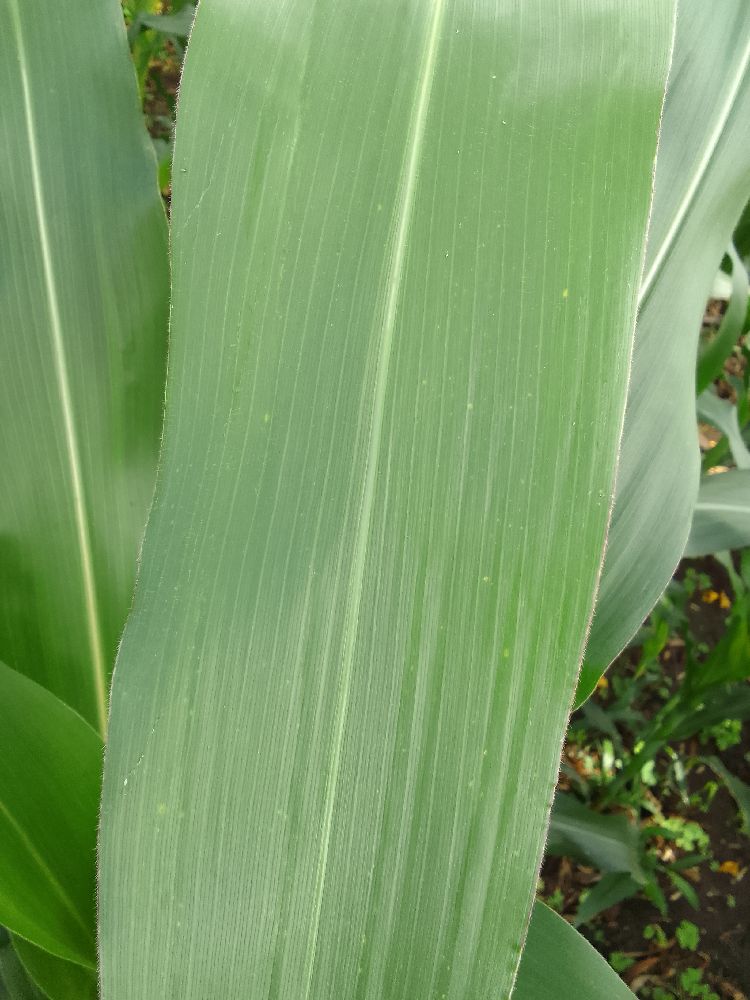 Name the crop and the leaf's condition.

maize, healthy
